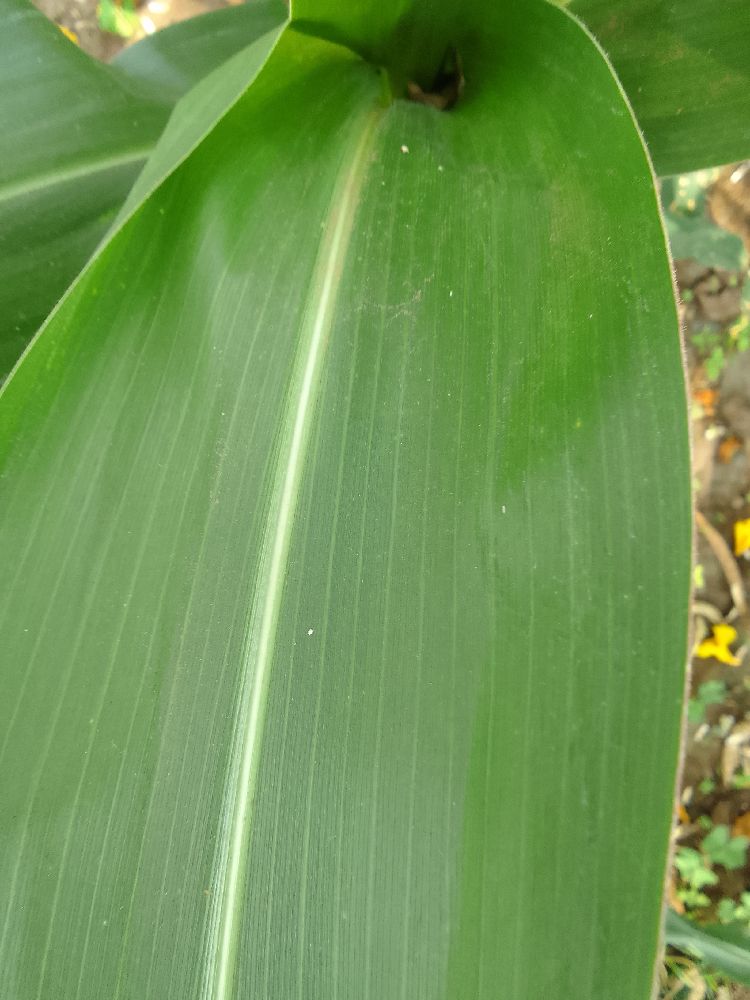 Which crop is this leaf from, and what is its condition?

maize, healthy
